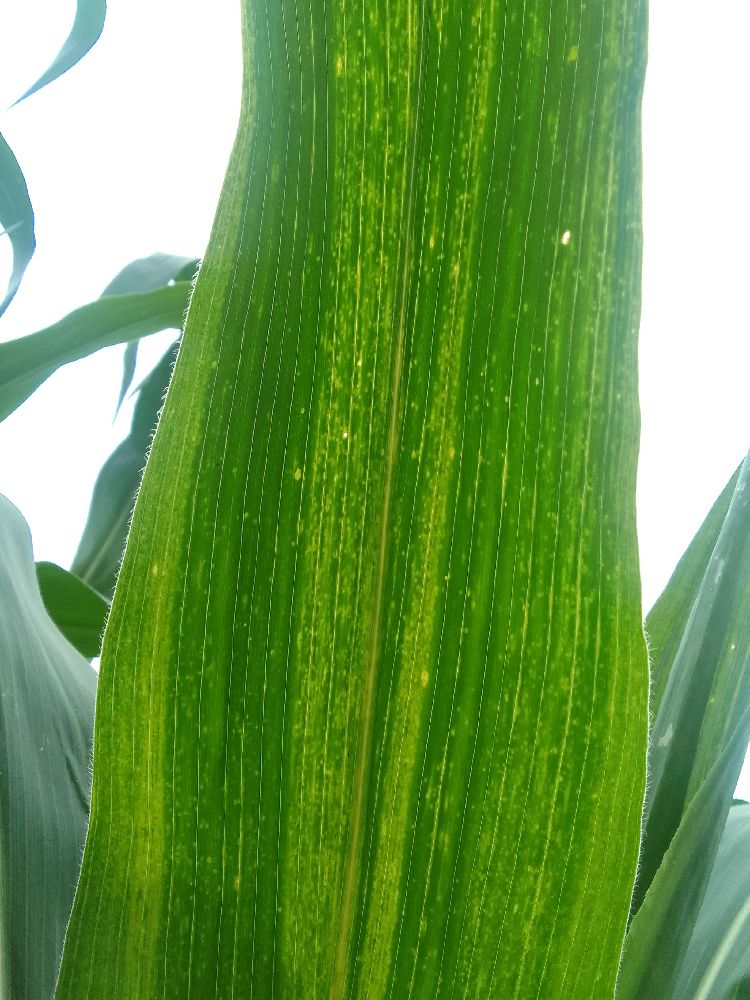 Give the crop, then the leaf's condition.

maize, maize lethal necrosis
